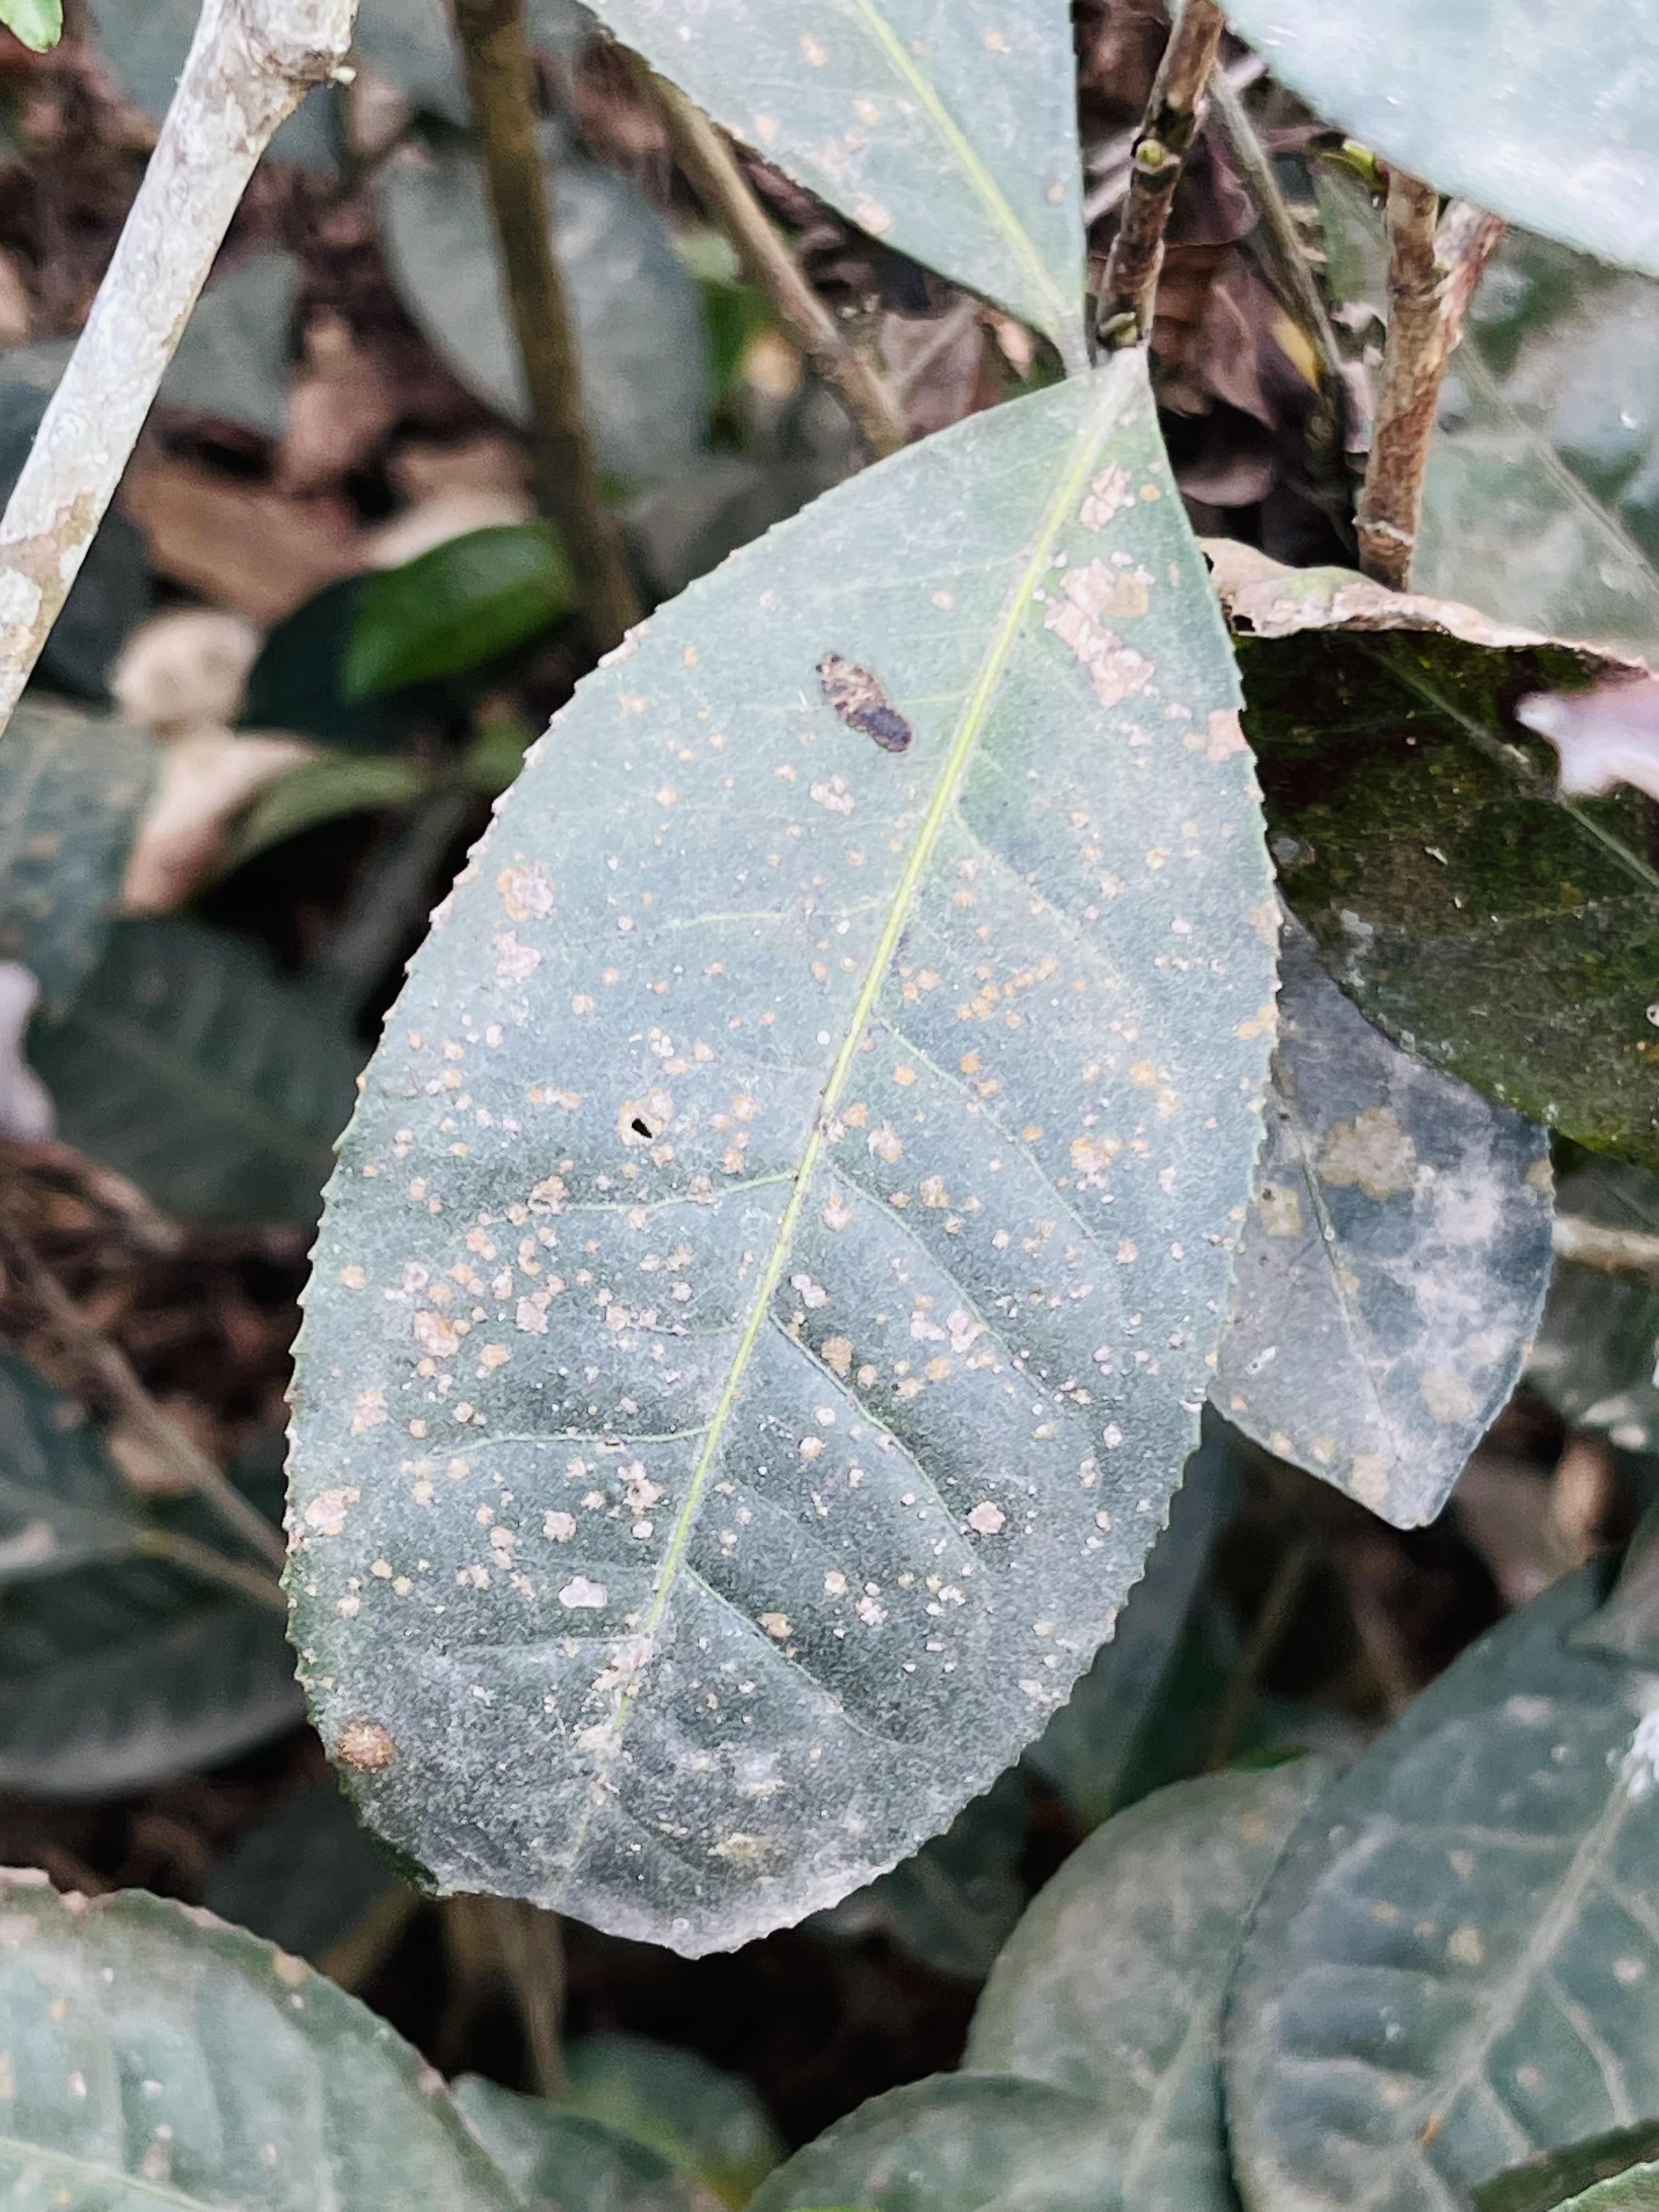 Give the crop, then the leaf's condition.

tea, red rust
